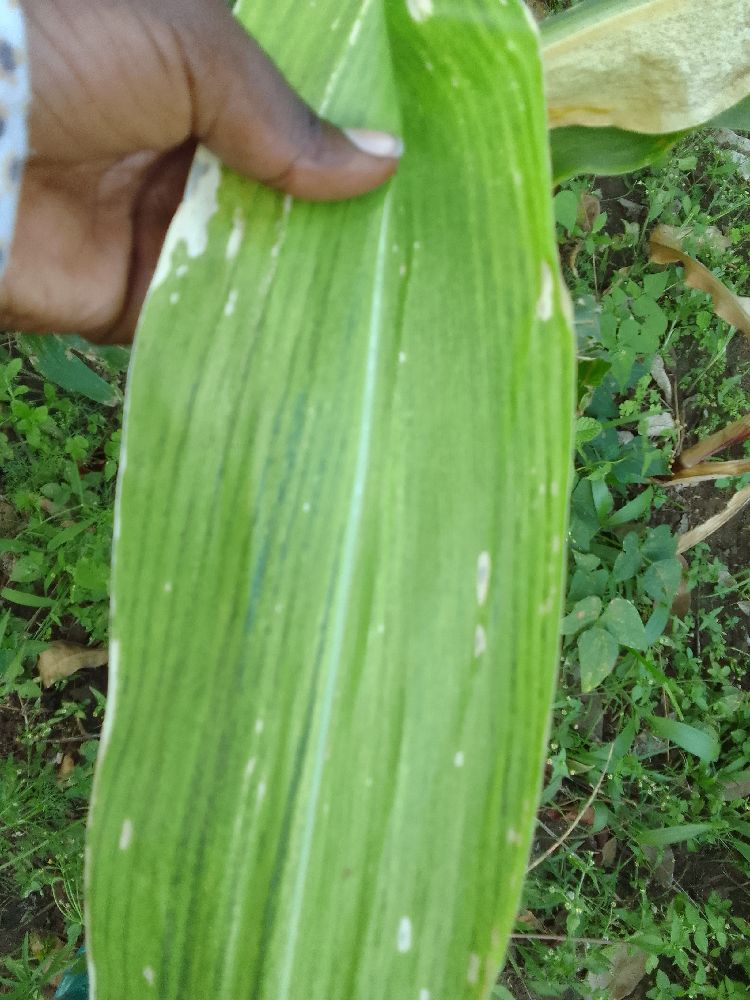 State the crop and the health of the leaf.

maize, maize lethal necrosis
